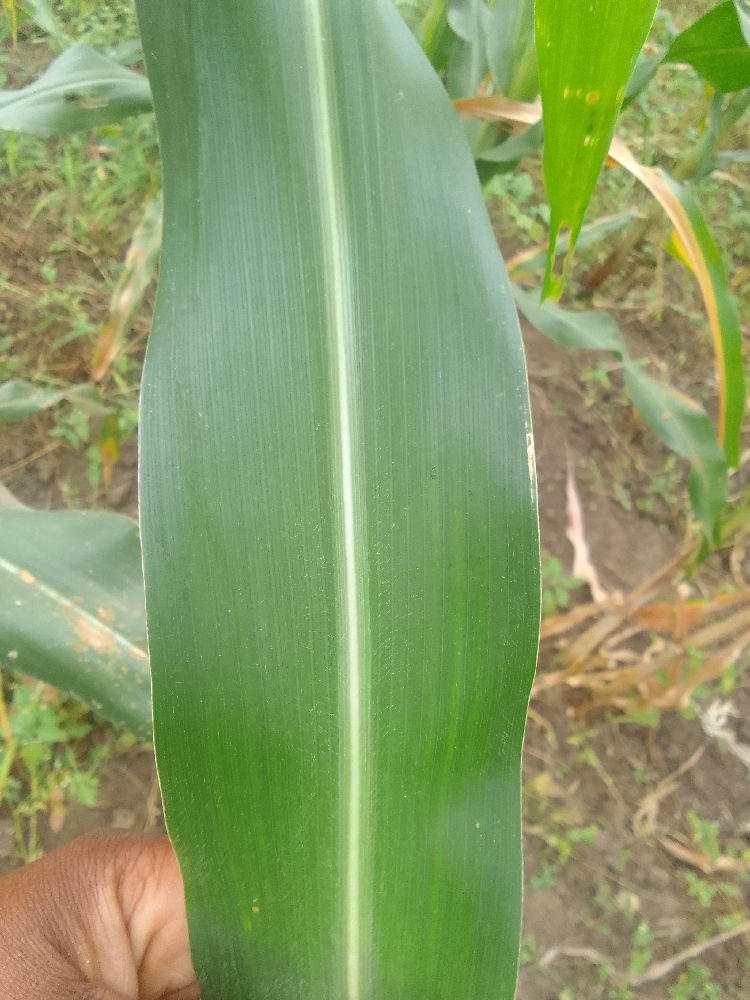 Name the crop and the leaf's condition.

maize, healthy
